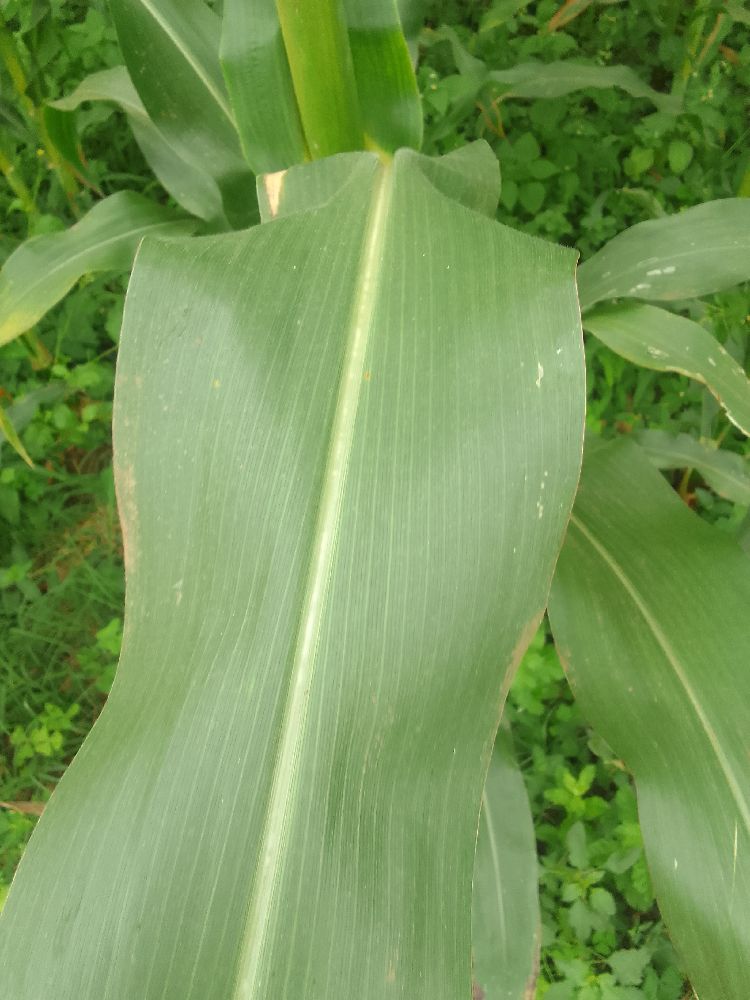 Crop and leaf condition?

maize, healthy
